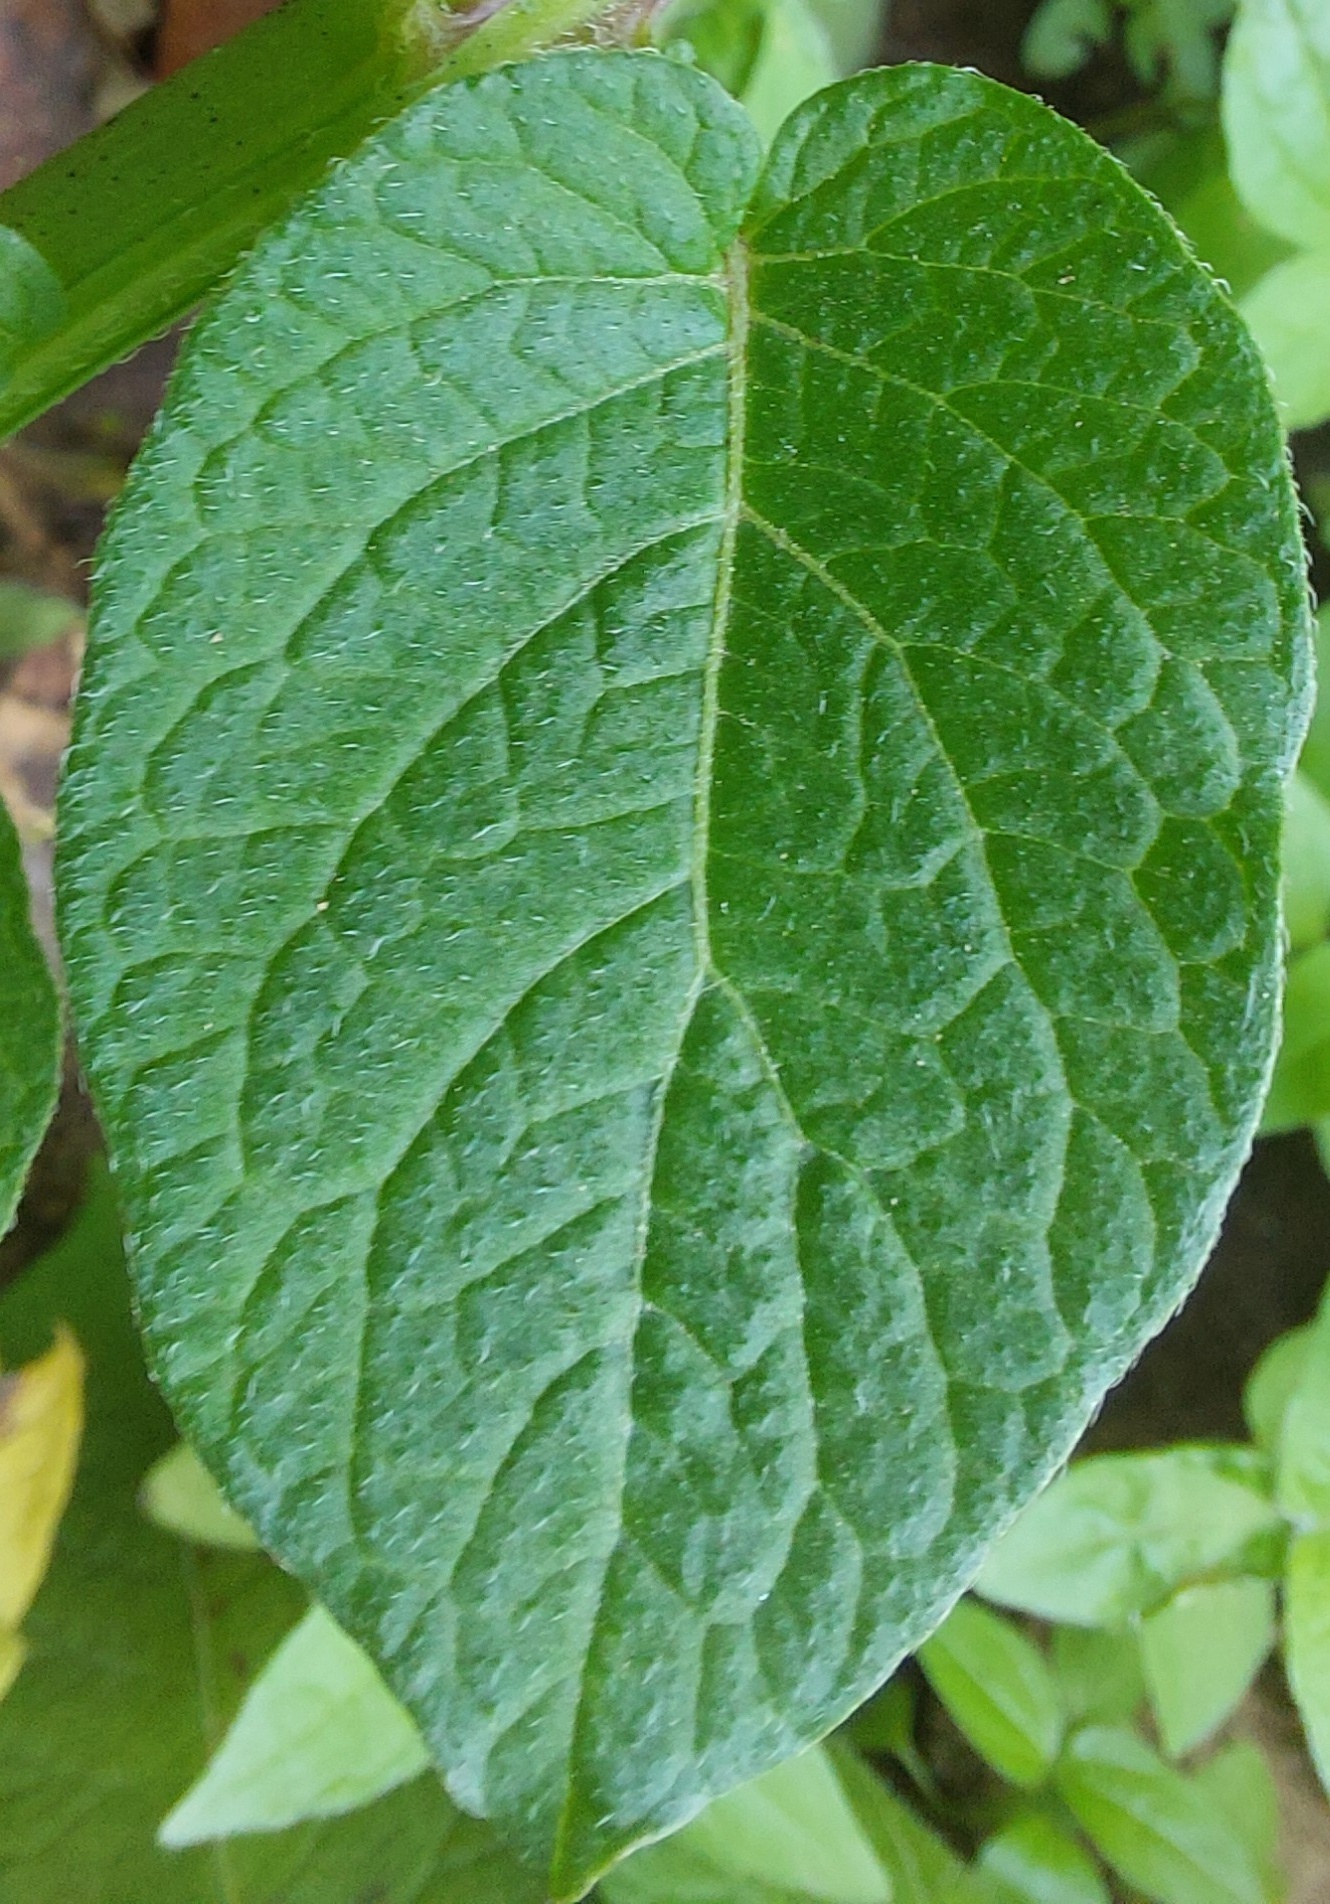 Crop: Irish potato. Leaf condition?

healthy
